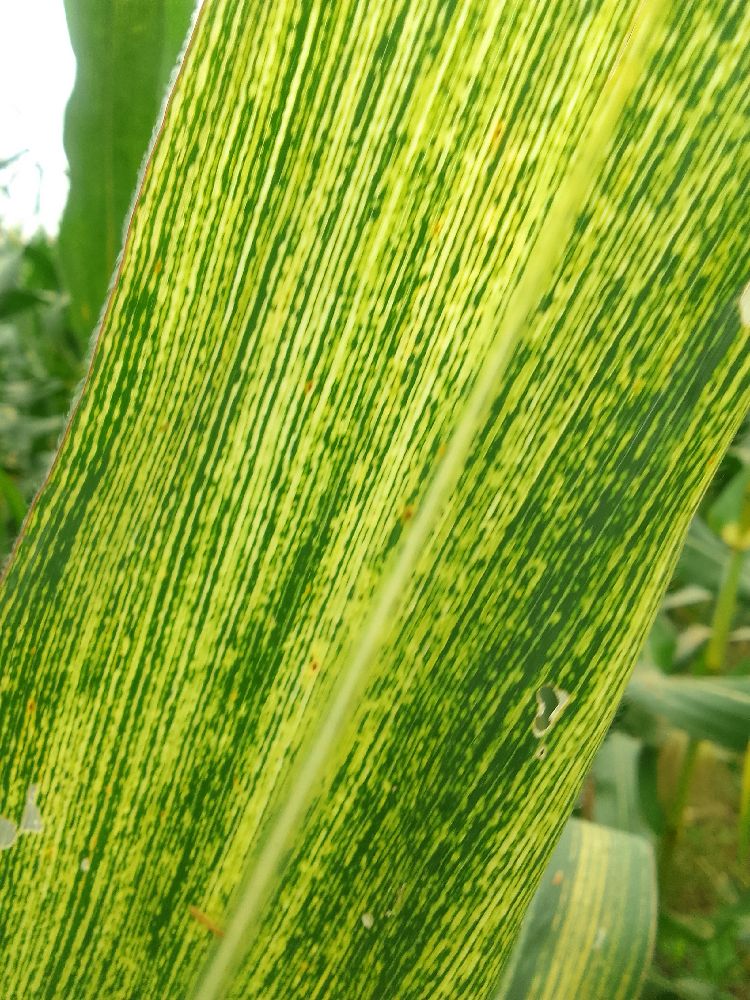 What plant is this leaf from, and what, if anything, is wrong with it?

maize, maize streak virus
